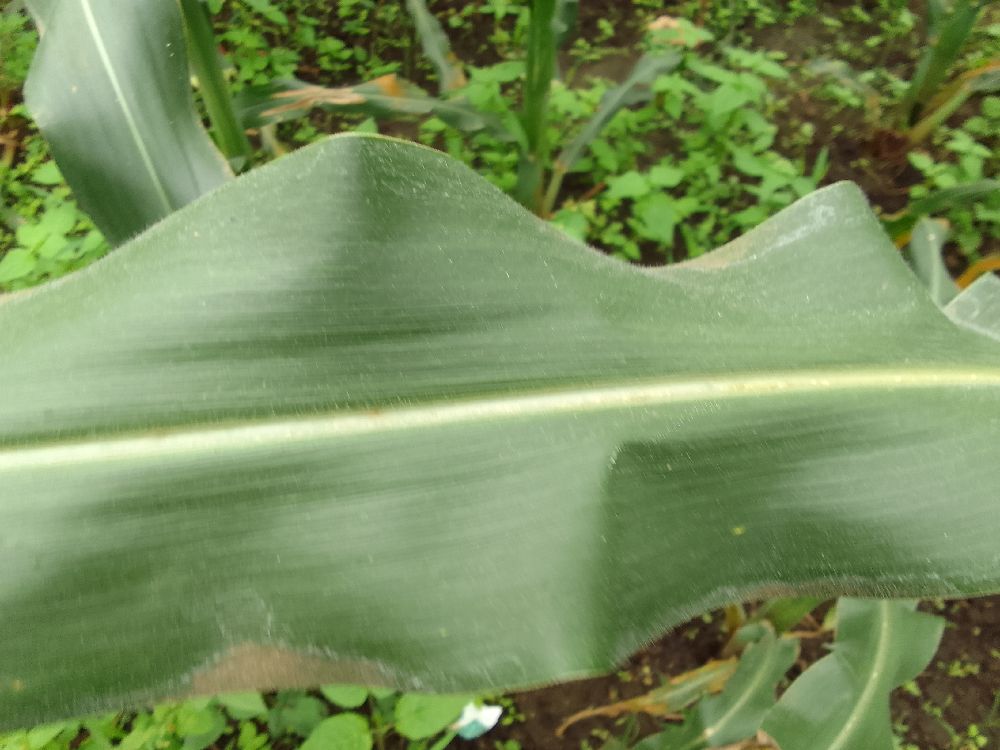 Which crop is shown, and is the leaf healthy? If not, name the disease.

maize, healthy
